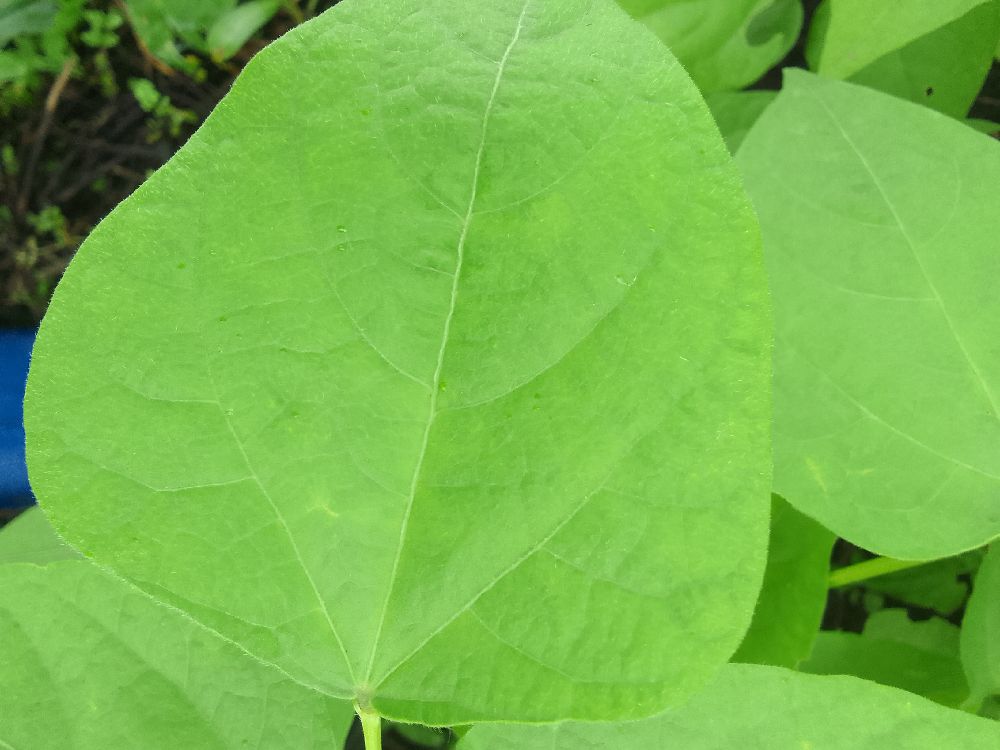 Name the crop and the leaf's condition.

common bean, healthy
